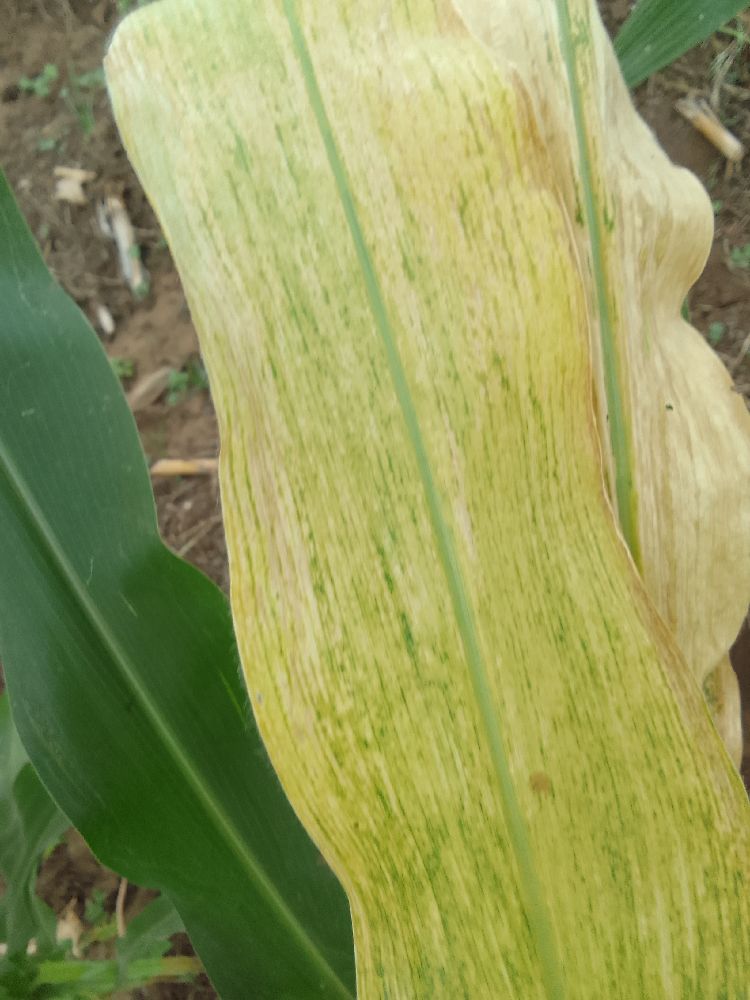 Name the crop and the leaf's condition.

maize, maize lethal necrosis
